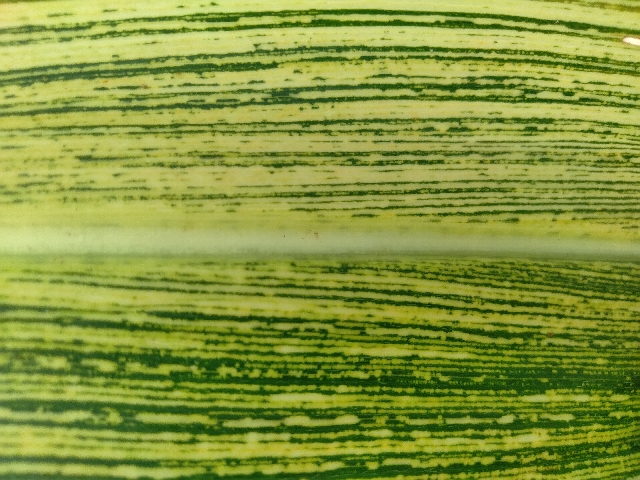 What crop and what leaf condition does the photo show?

maize, maize streak virus
